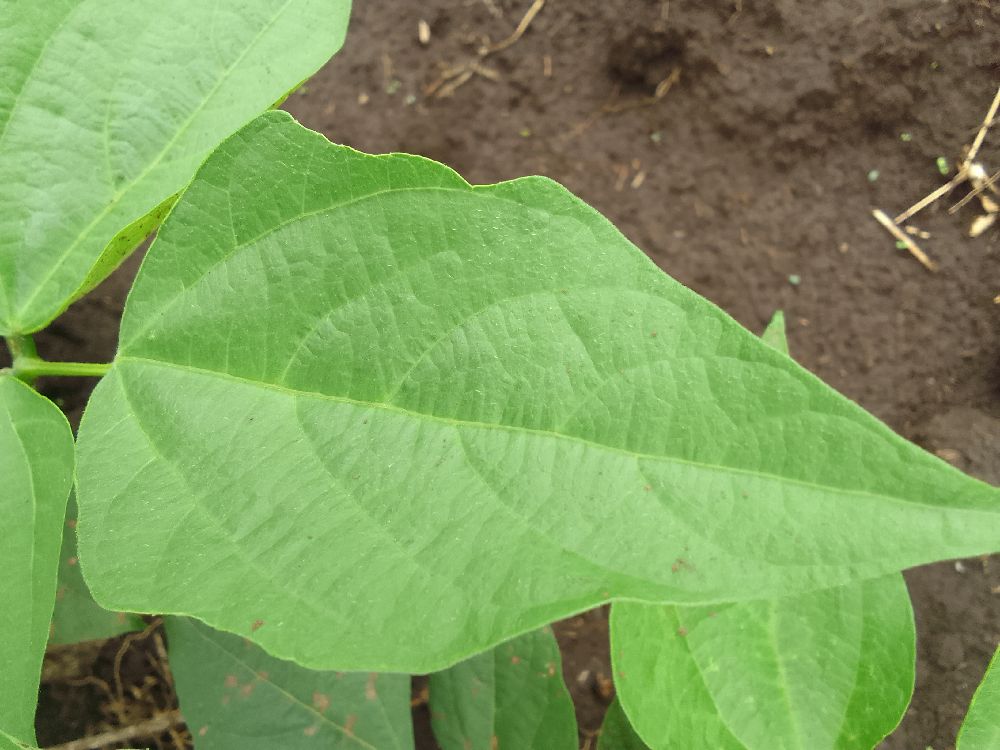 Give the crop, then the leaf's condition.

common bean, healthy
